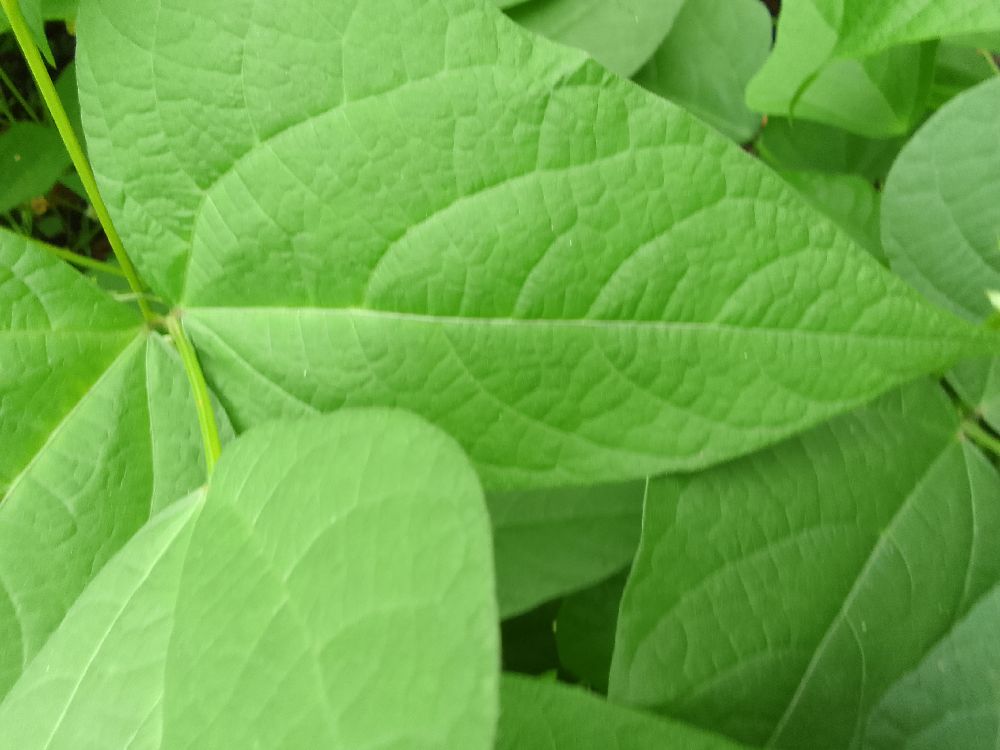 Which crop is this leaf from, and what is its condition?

common bean, healthy
